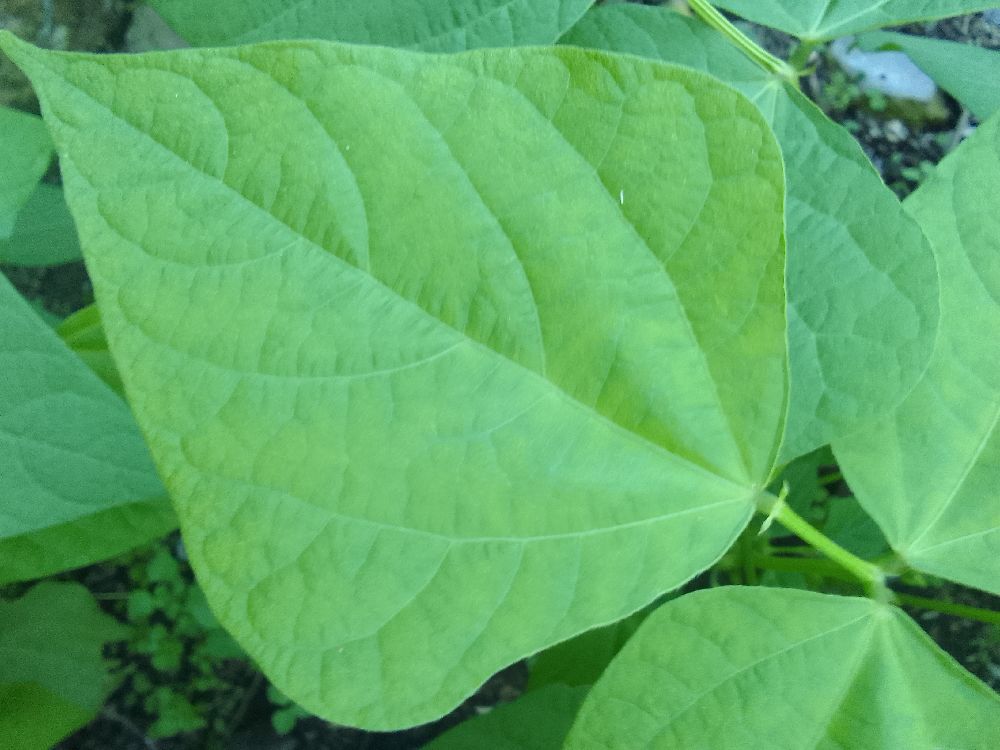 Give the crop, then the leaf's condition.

common bean, healthy
